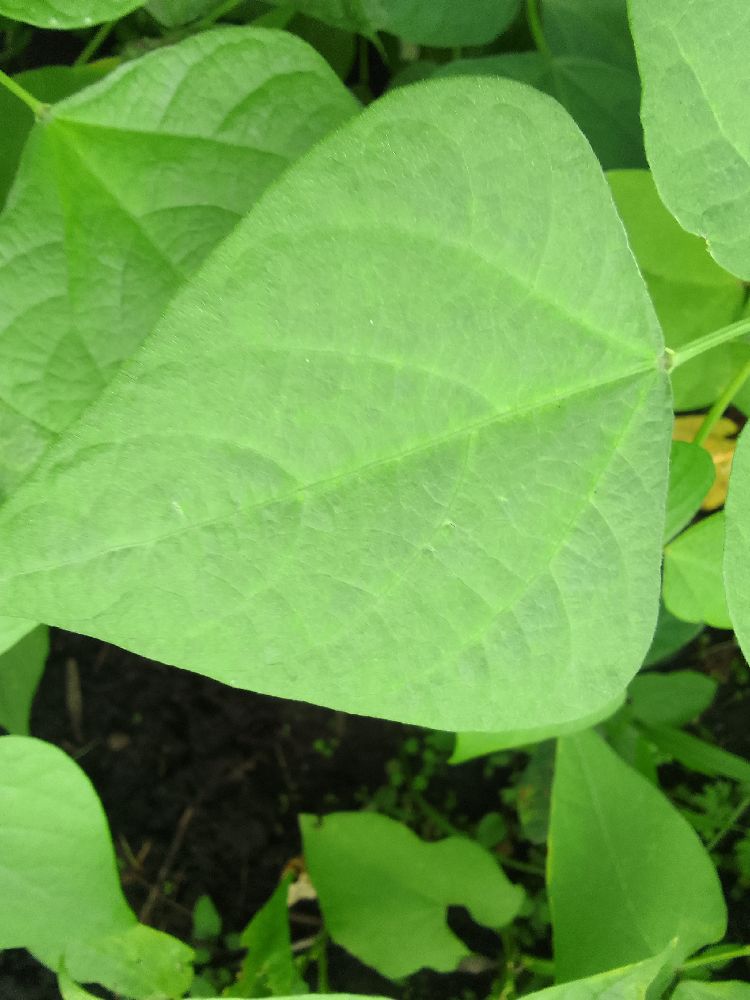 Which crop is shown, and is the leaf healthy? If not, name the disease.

common bean, healthy
